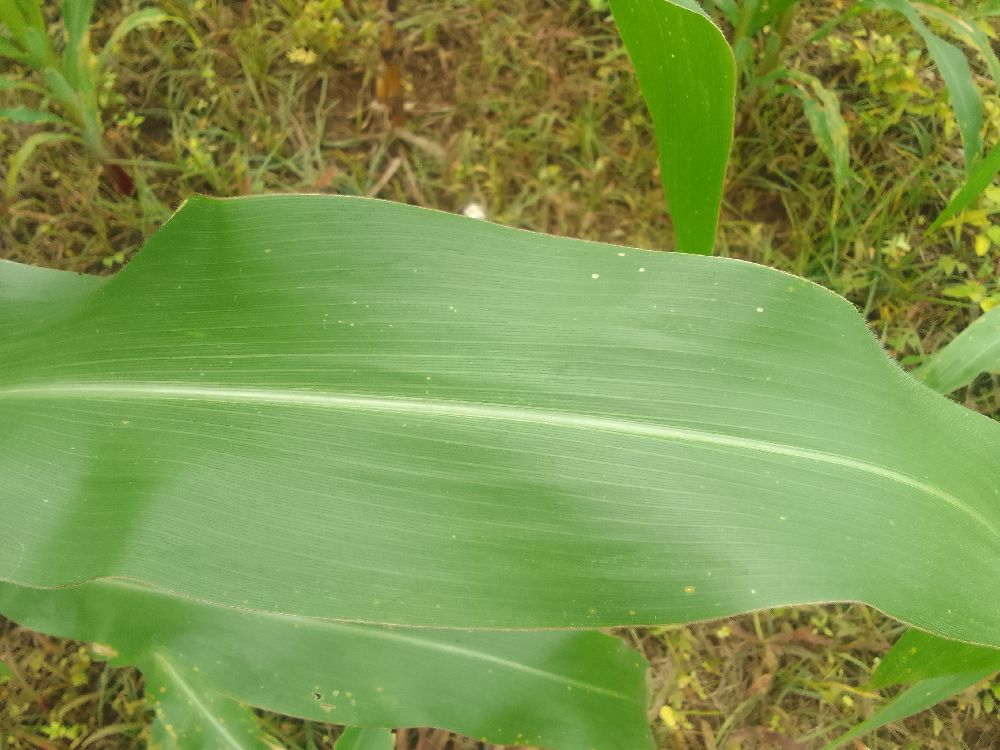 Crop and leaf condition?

maize, healthy
